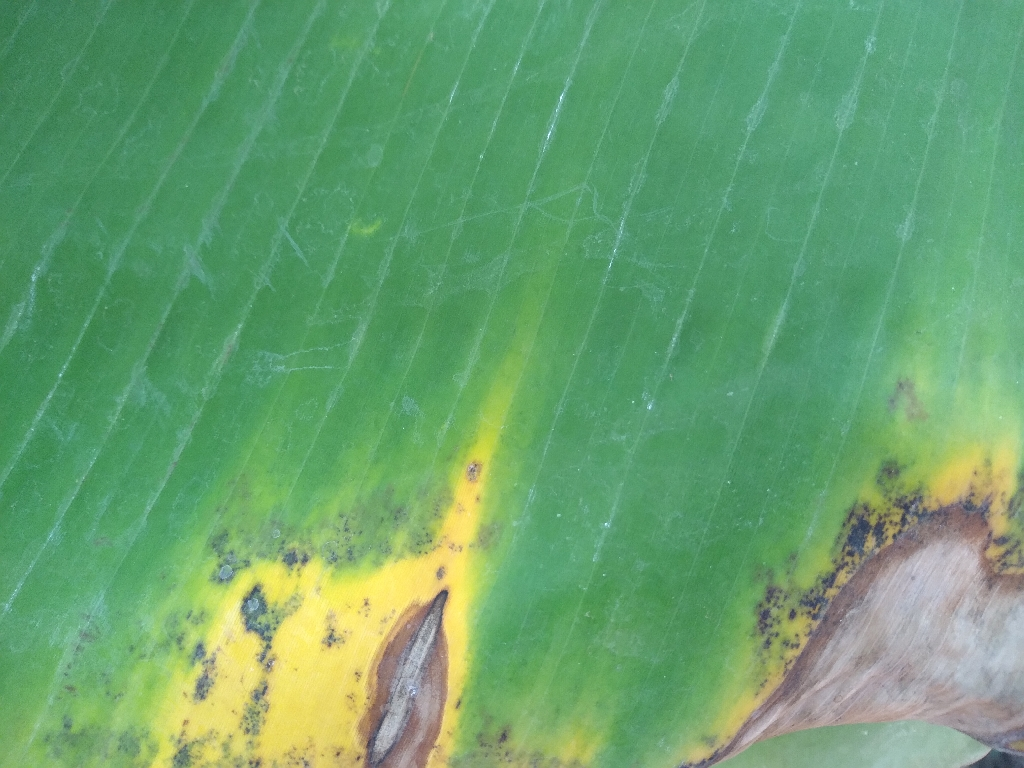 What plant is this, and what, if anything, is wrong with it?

banana, black sigatoka
